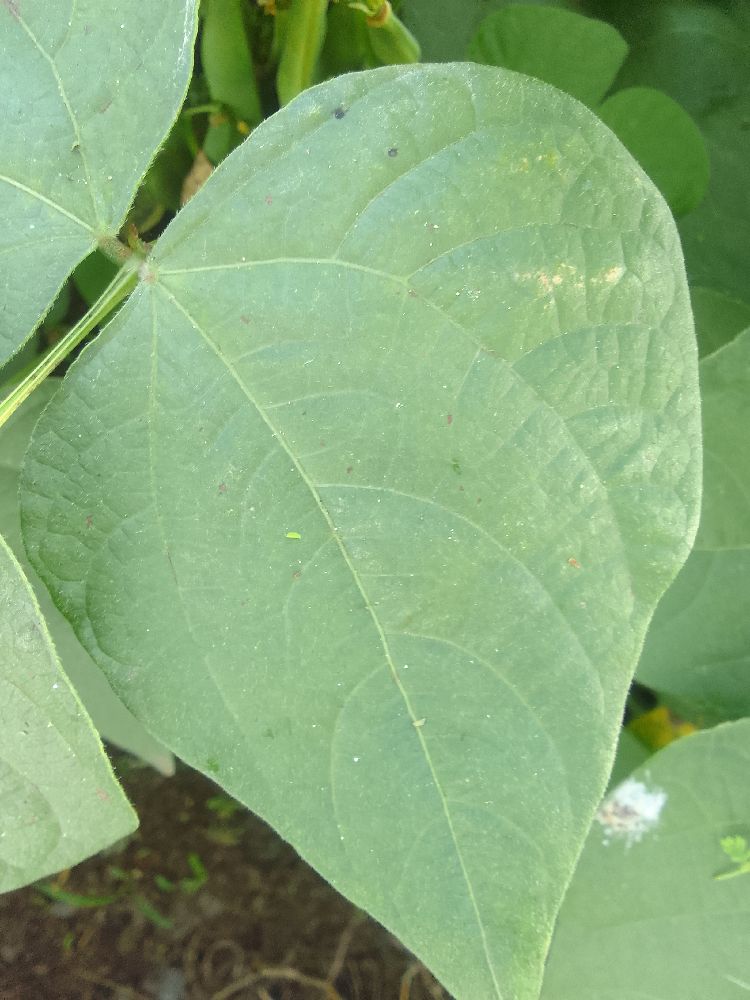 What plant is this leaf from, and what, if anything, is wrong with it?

common bean, healthy
